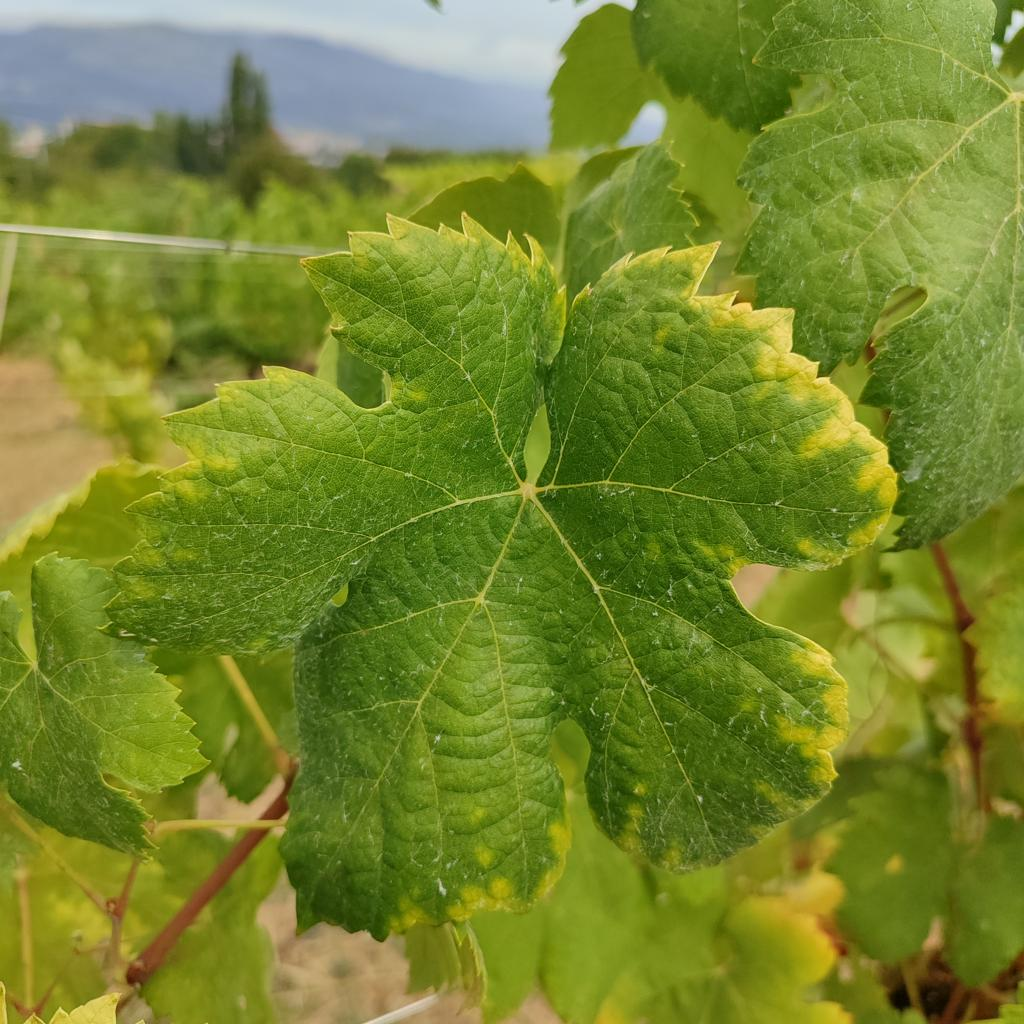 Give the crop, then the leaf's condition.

grapevine, esca complex
